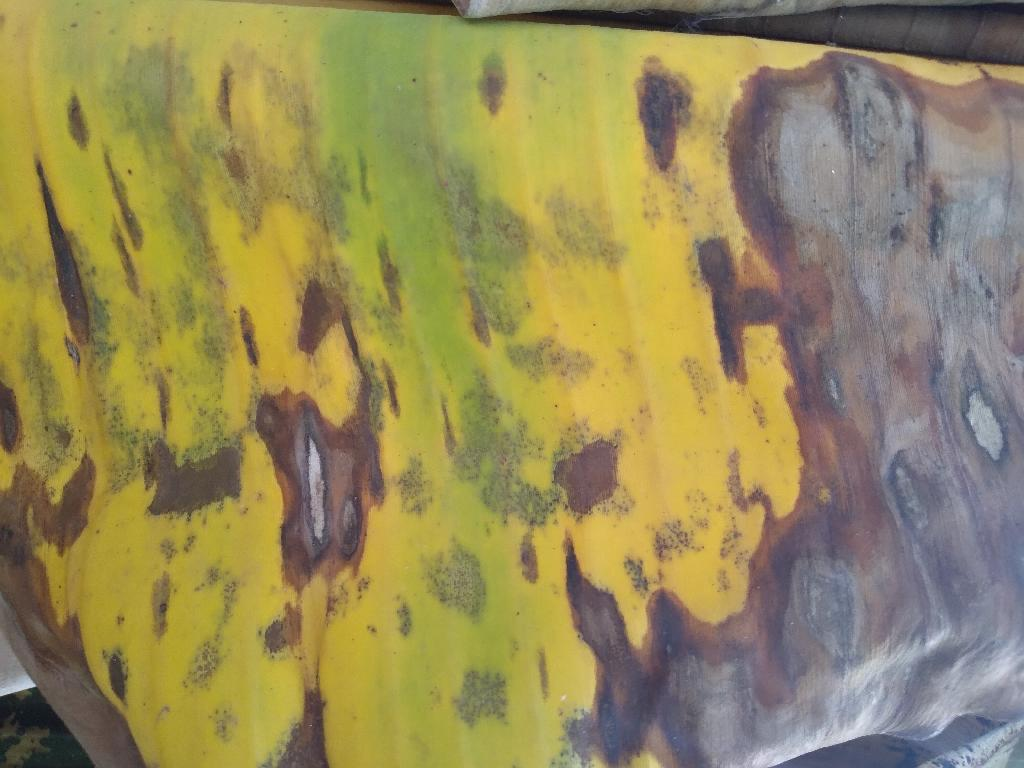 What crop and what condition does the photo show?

banana, black sigatoka
